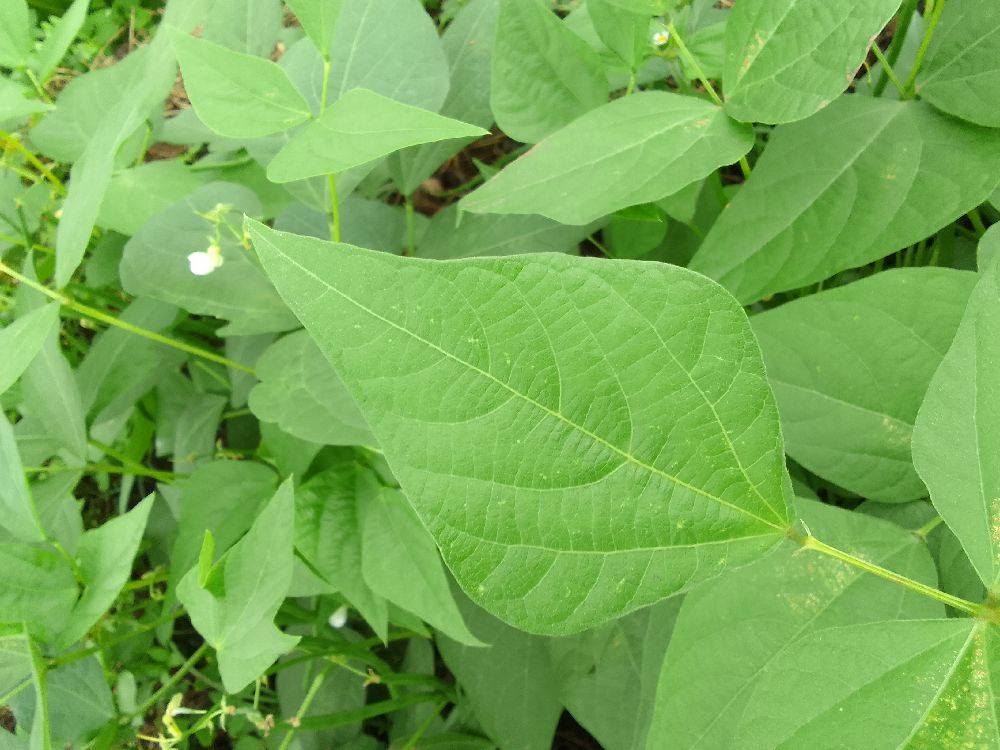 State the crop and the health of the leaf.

common bean, healthy
